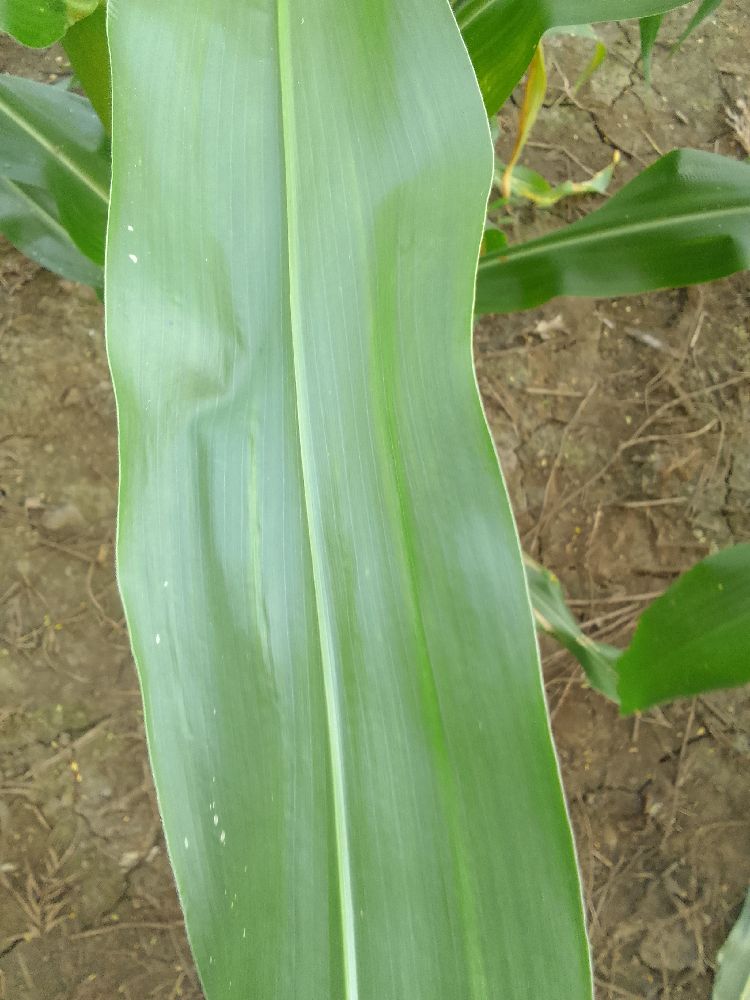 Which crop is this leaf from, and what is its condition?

maize, healthy
